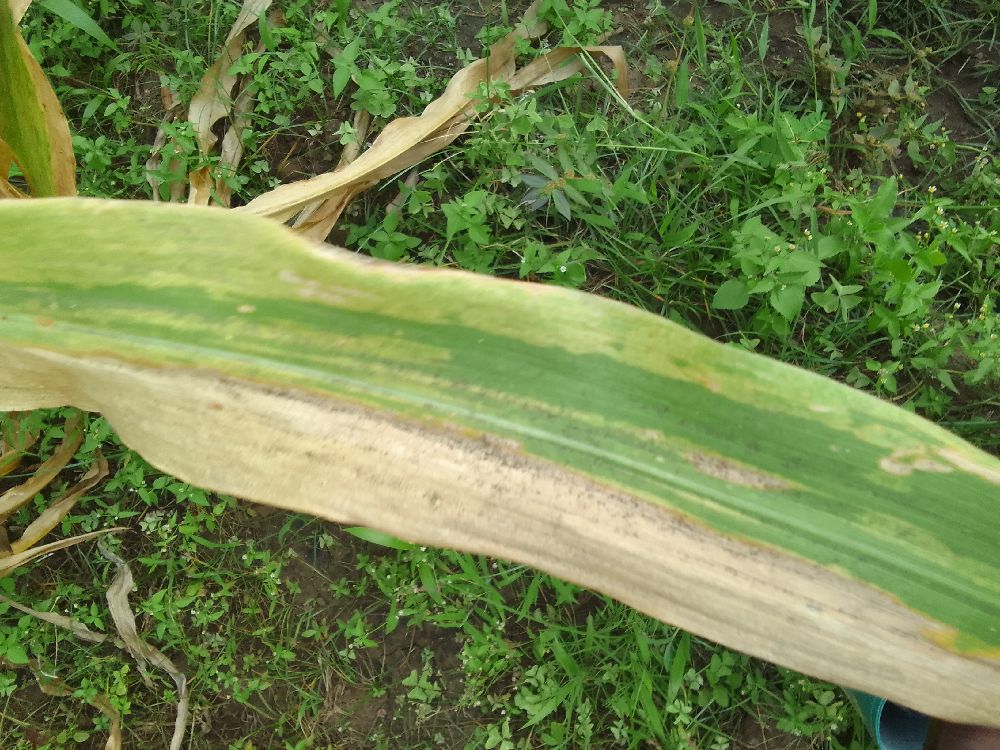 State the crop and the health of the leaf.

maize, maize lethal necrosis
